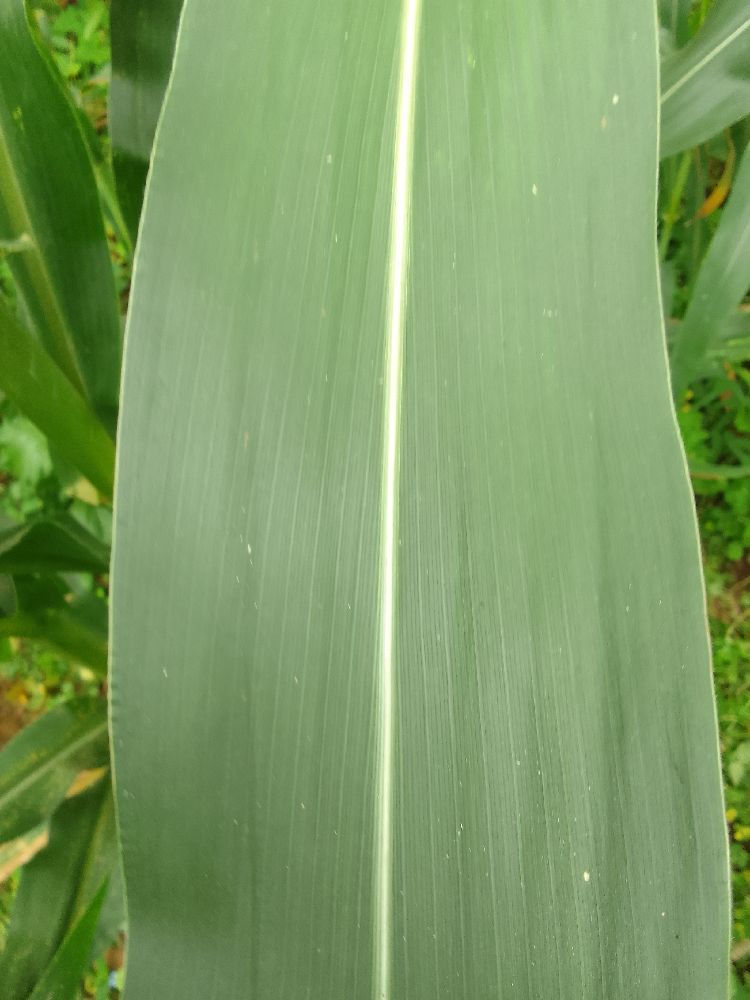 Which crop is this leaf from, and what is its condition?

maize, healthy
